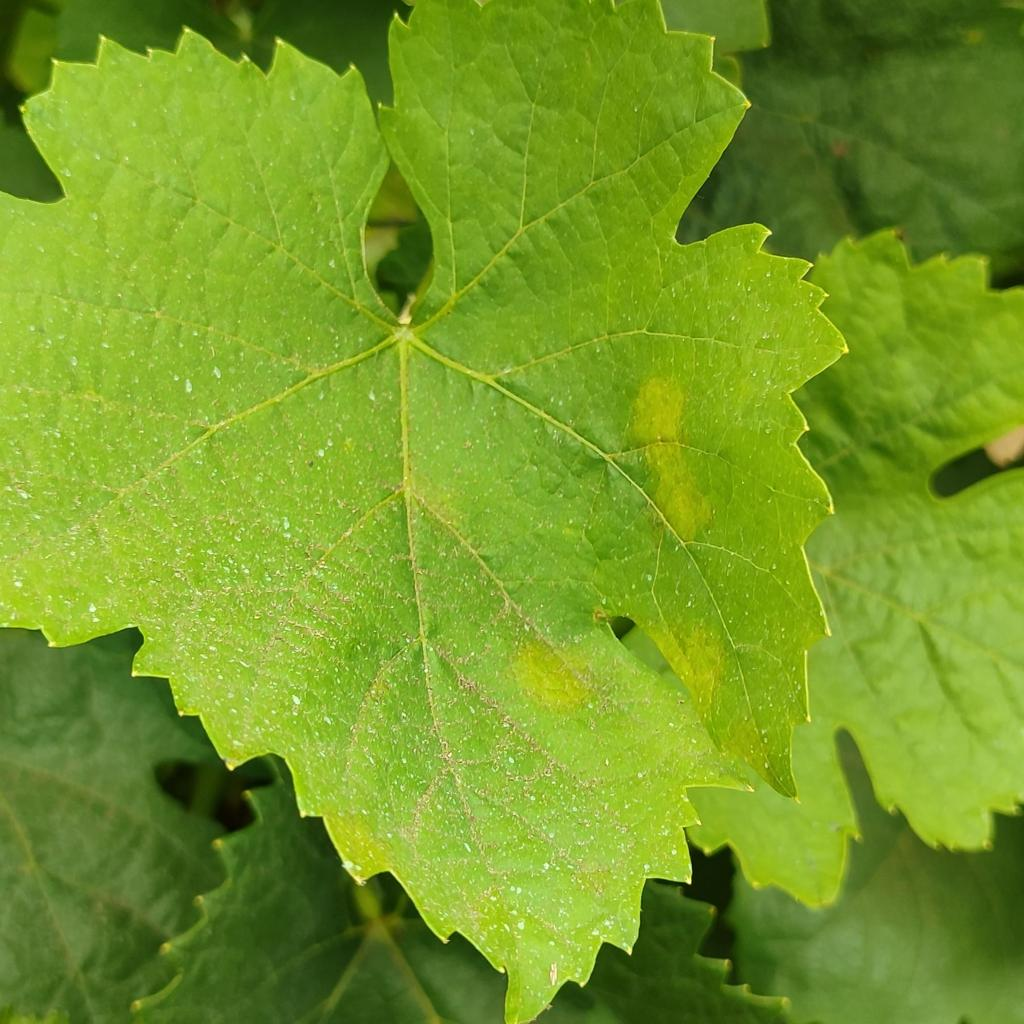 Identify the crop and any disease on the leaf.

grapevine, downy mildew
